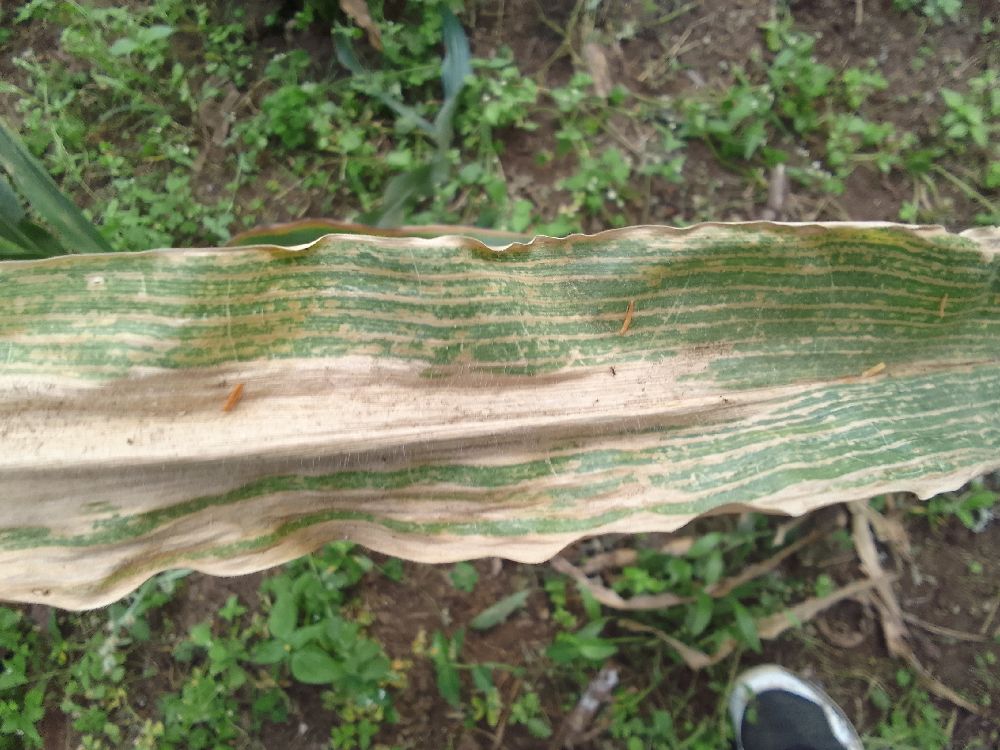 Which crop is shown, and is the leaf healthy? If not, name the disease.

maize, maize lethal necrosis
